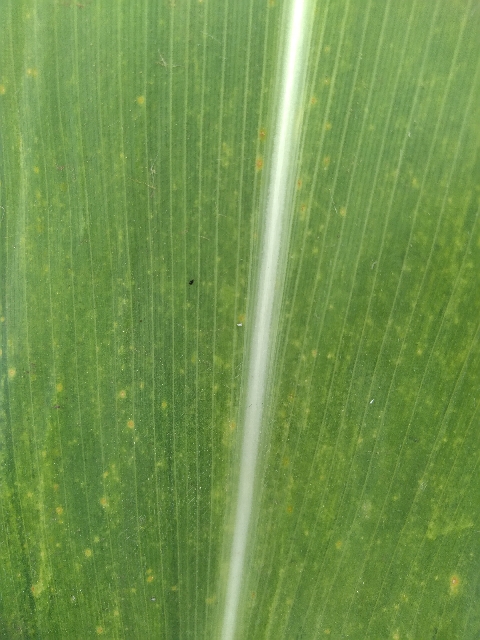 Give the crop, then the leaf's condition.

maize, maize lethal necrosis
